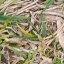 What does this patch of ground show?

grass
